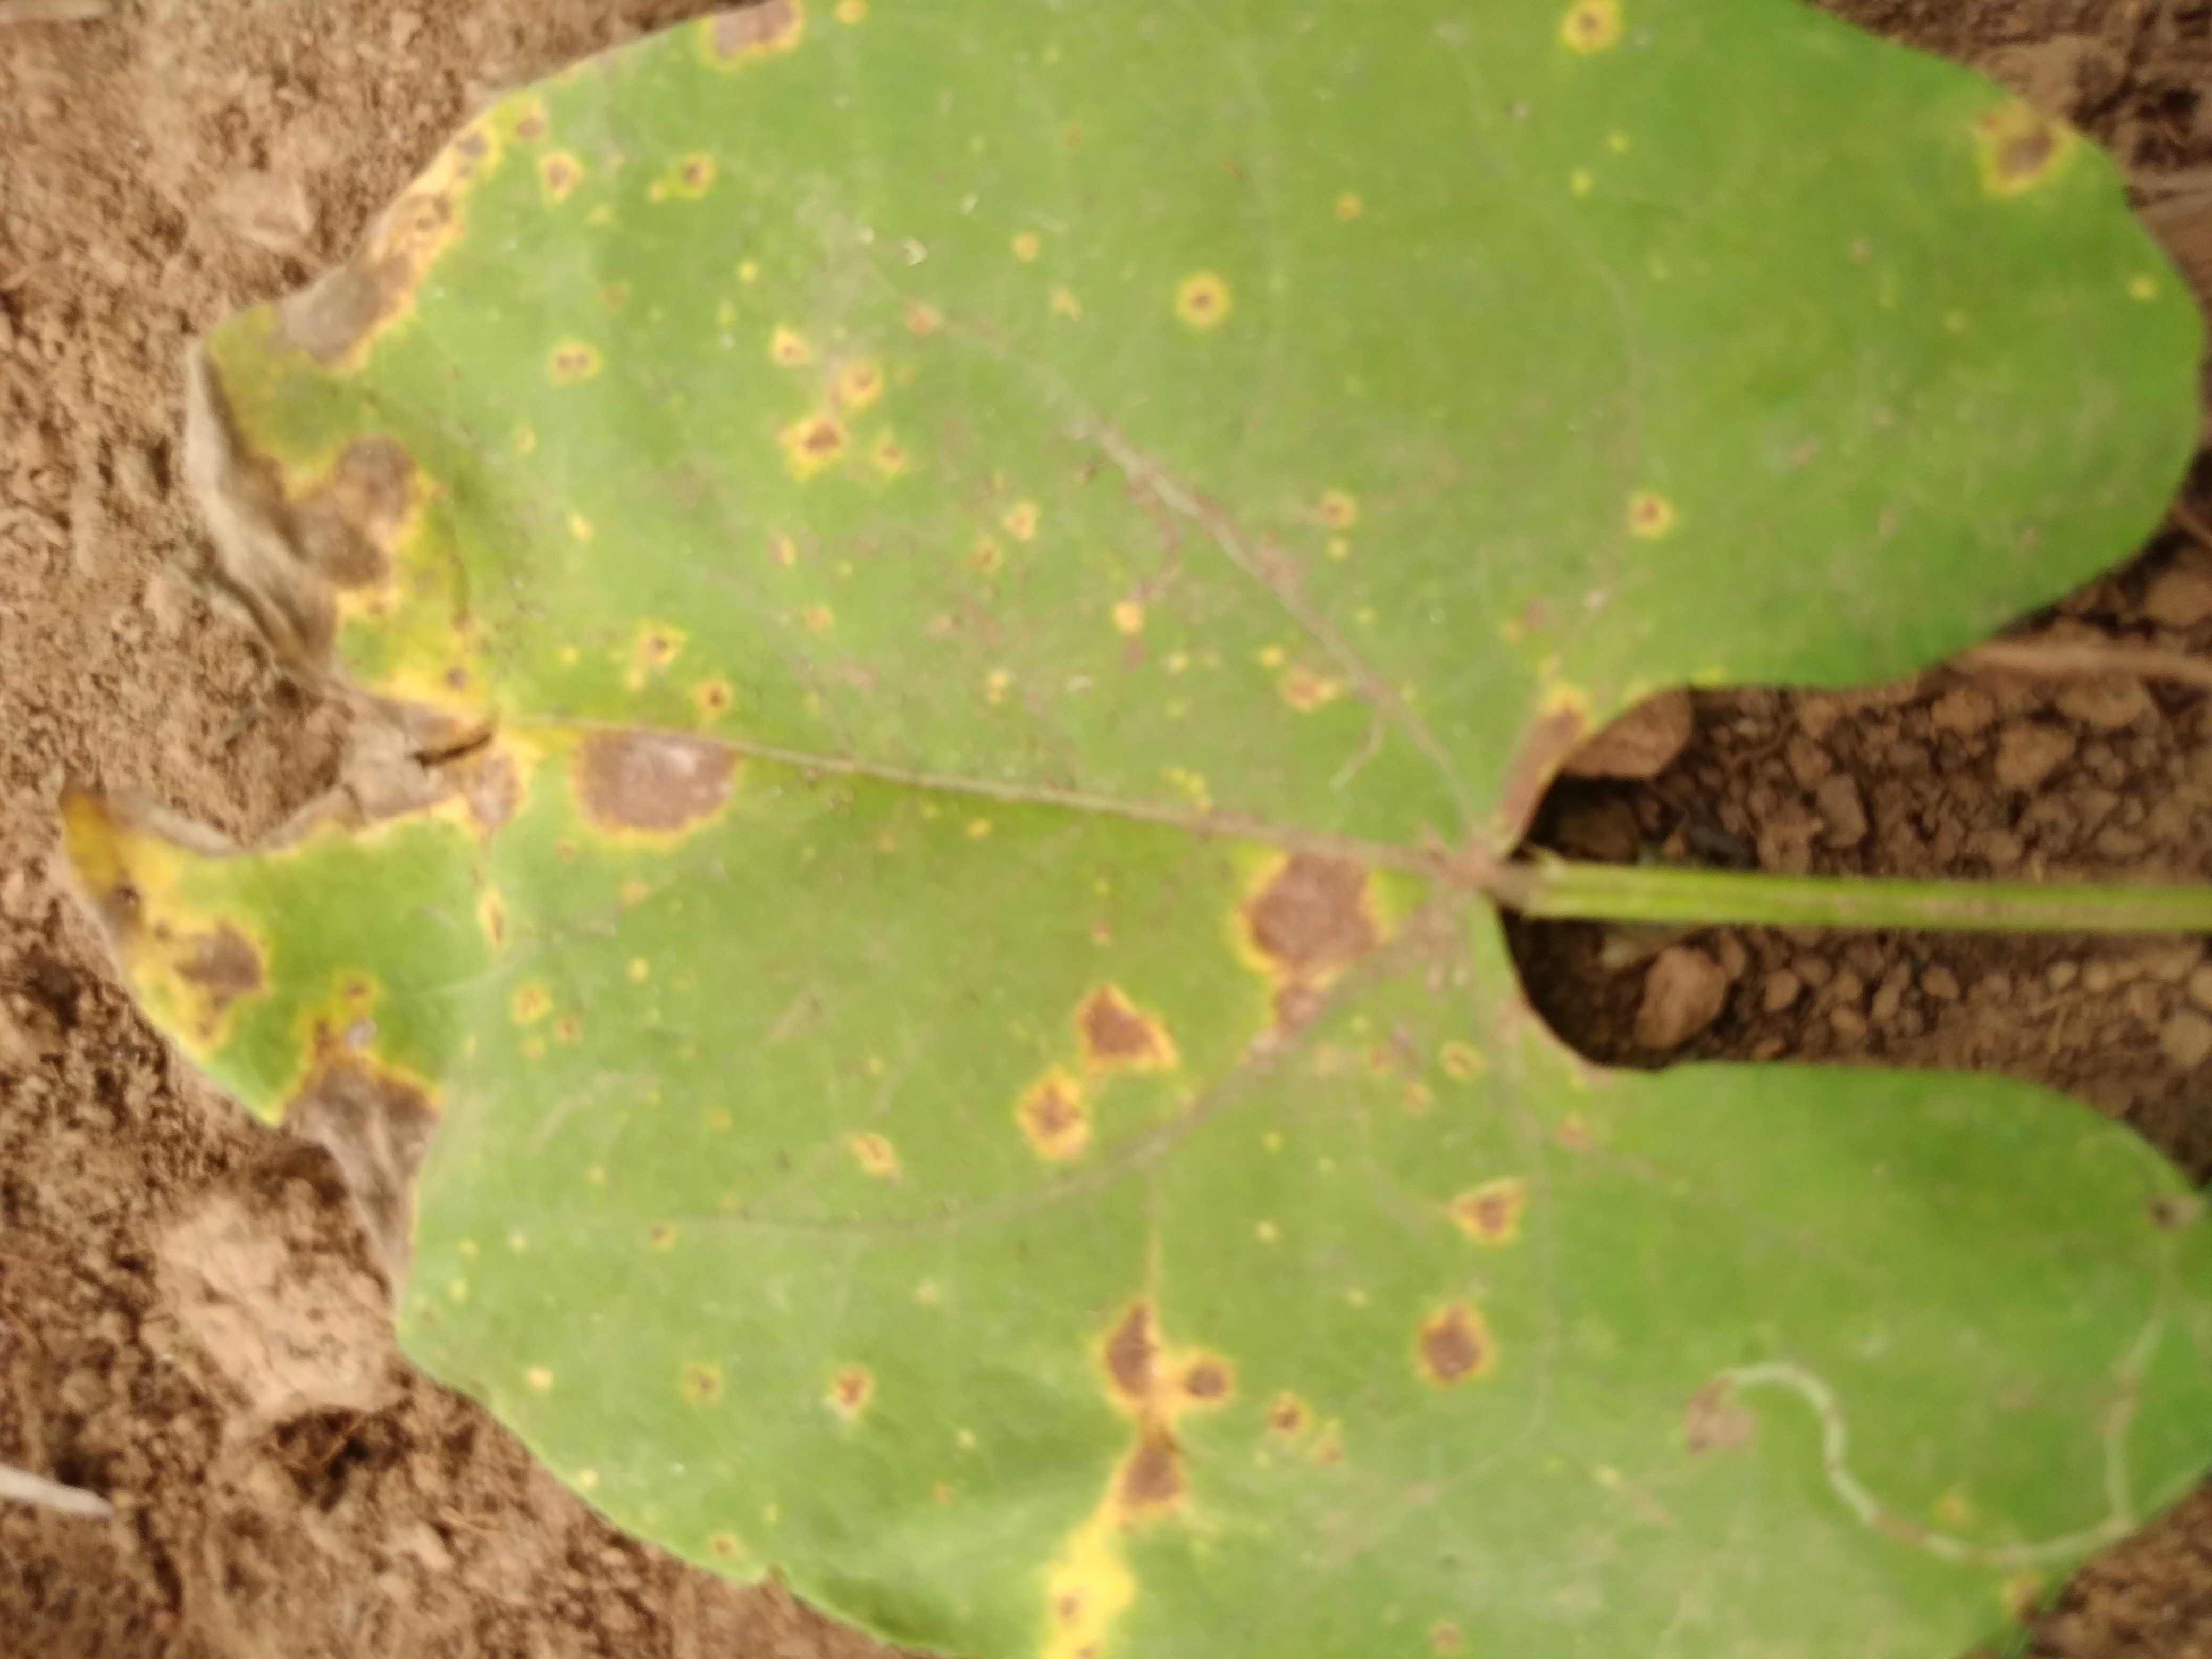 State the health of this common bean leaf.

rust
